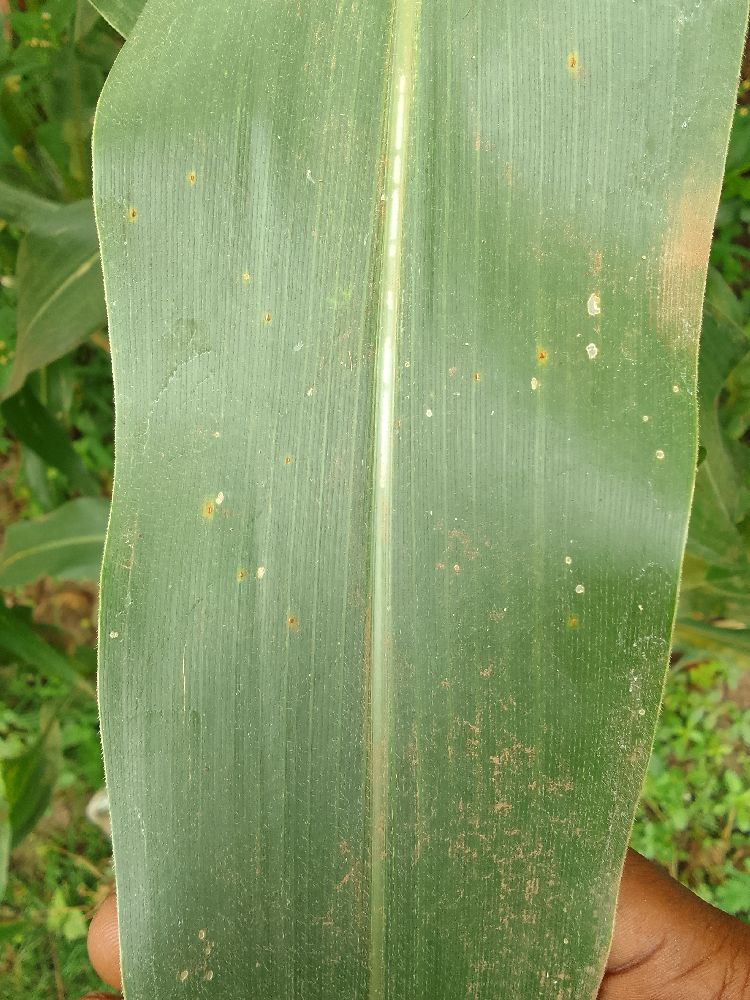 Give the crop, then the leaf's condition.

maize, healthy
